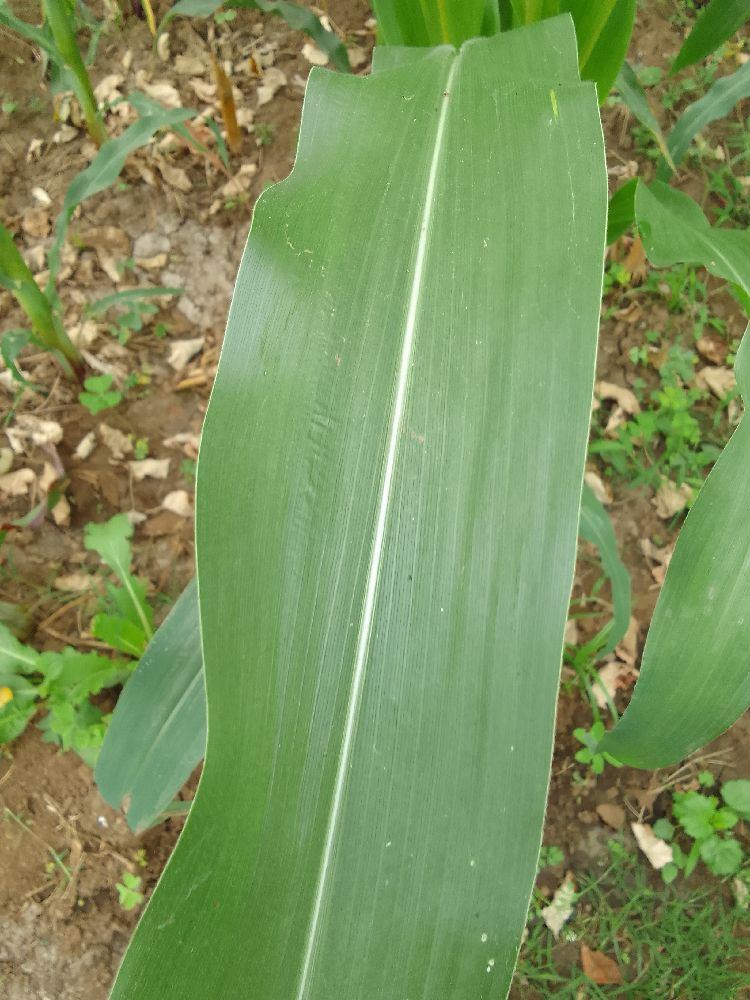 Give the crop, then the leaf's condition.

maize, healthy
